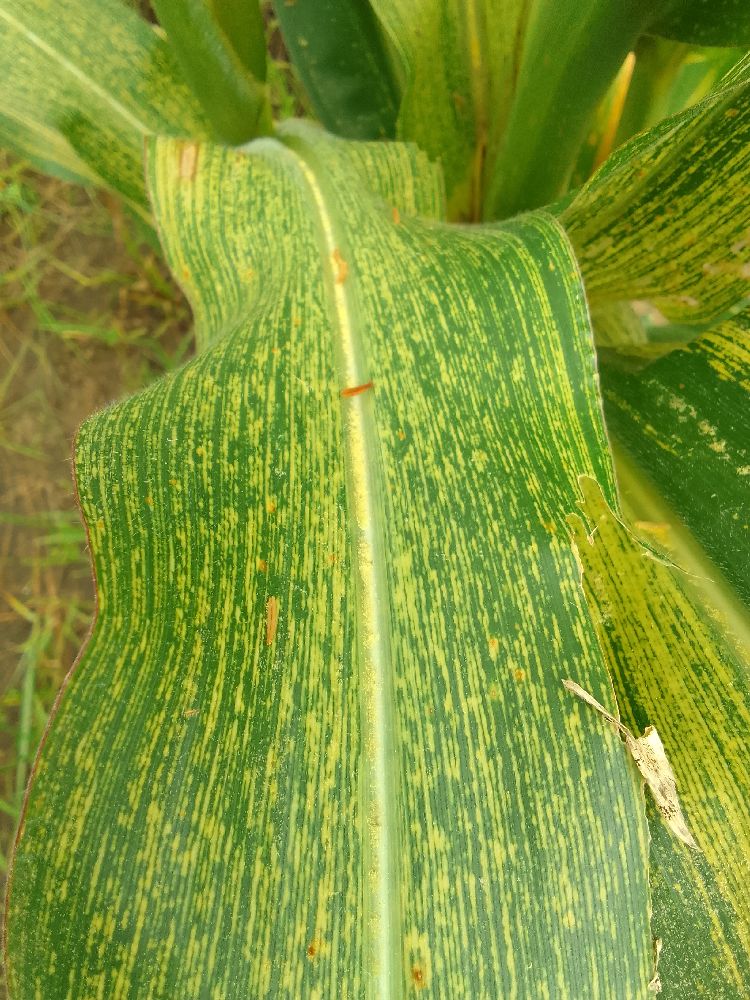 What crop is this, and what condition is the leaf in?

maize, maize streak virus
